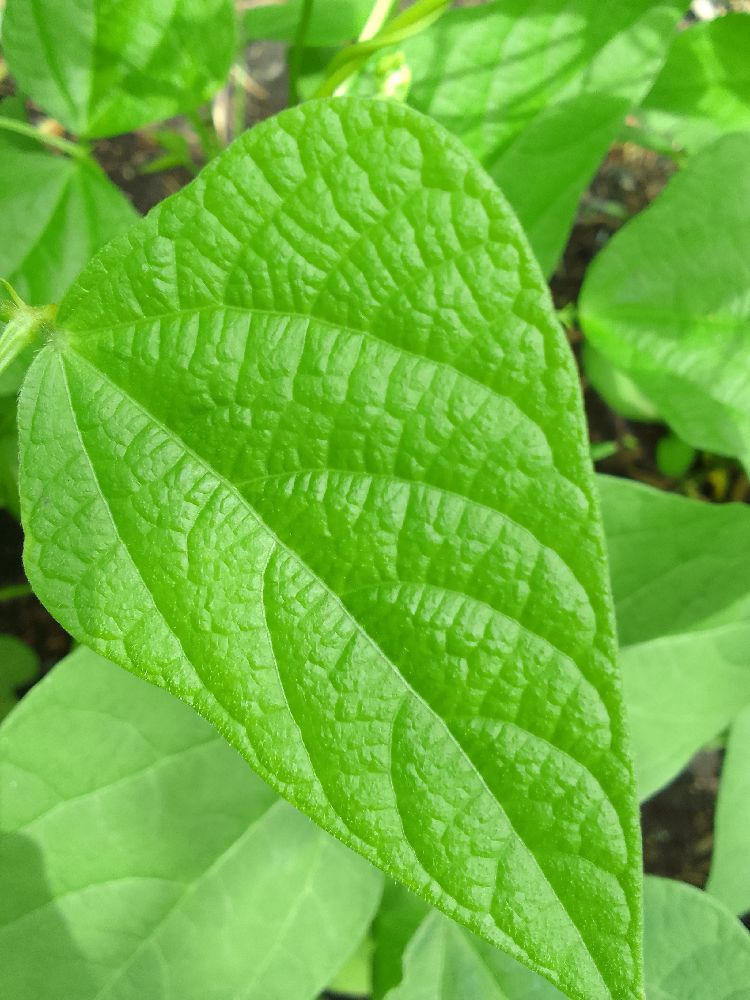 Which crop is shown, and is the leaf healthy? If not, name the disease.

common bean, healthy
